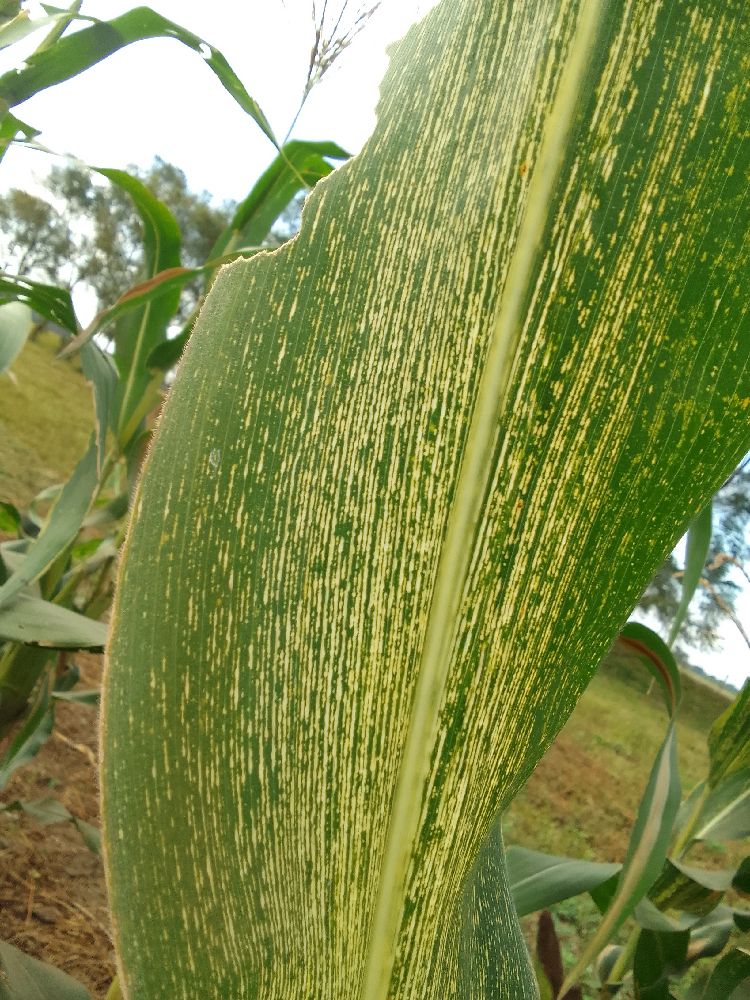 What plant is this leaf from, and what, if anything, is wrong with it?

maize, maize streak virus
